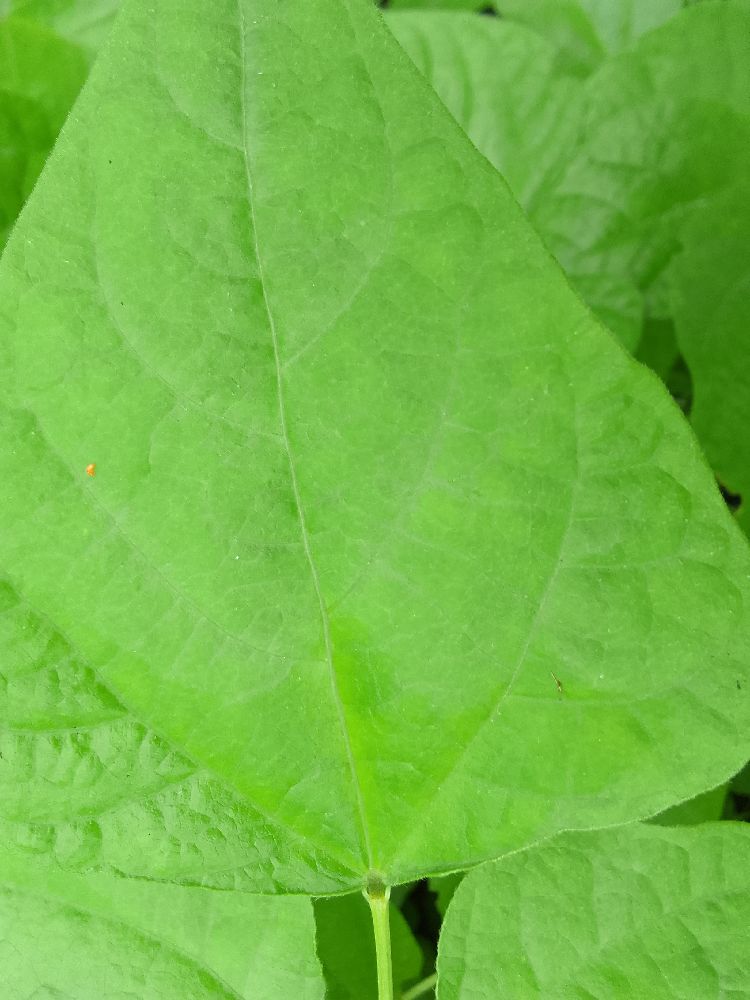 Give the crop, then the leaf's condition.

common bean, healthy
